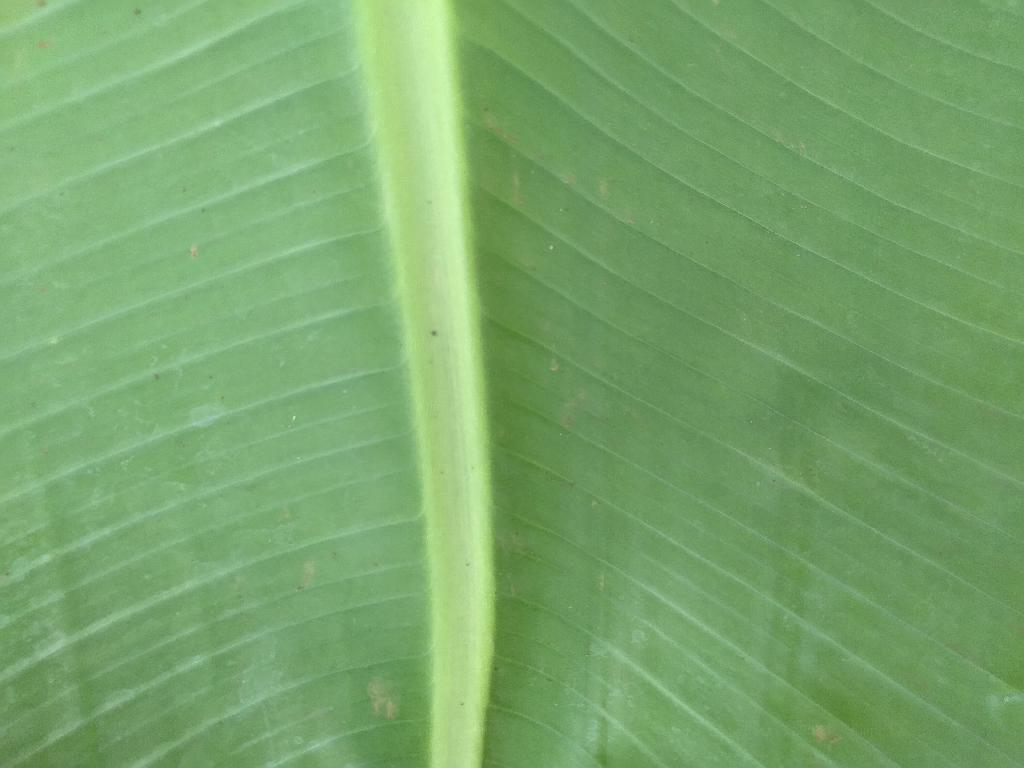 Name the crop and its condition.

banana, healthy
